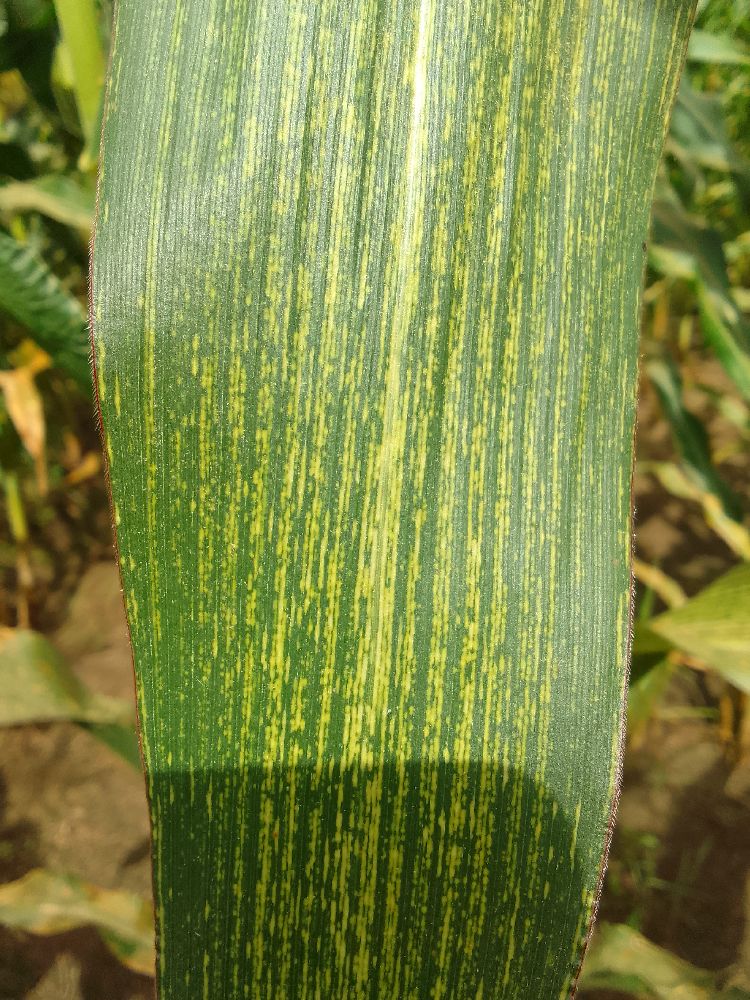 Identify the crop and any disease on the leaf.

maize, maize streak virus
